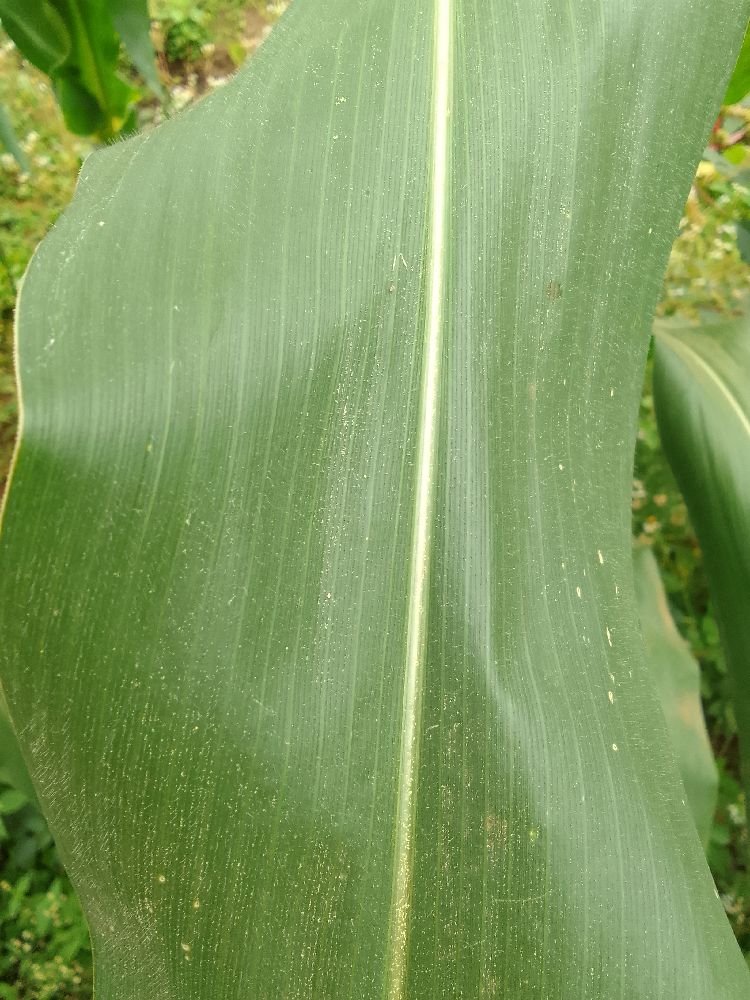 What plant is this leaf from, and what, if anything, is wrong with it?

maize, healthy
